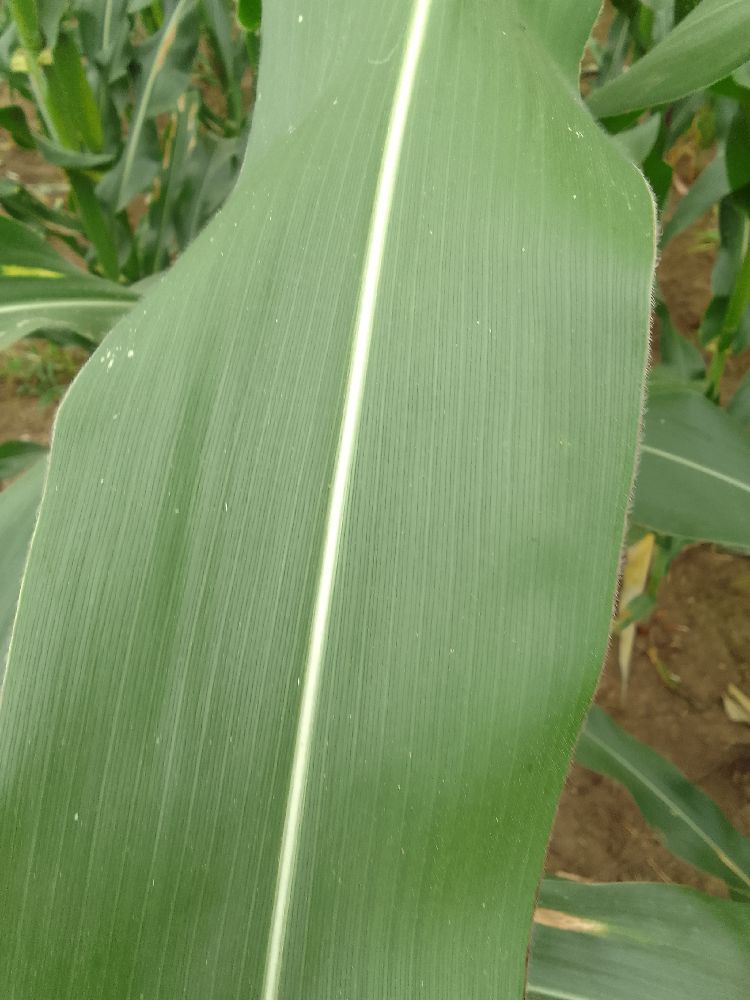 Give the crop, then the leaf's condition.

maize, healthy
